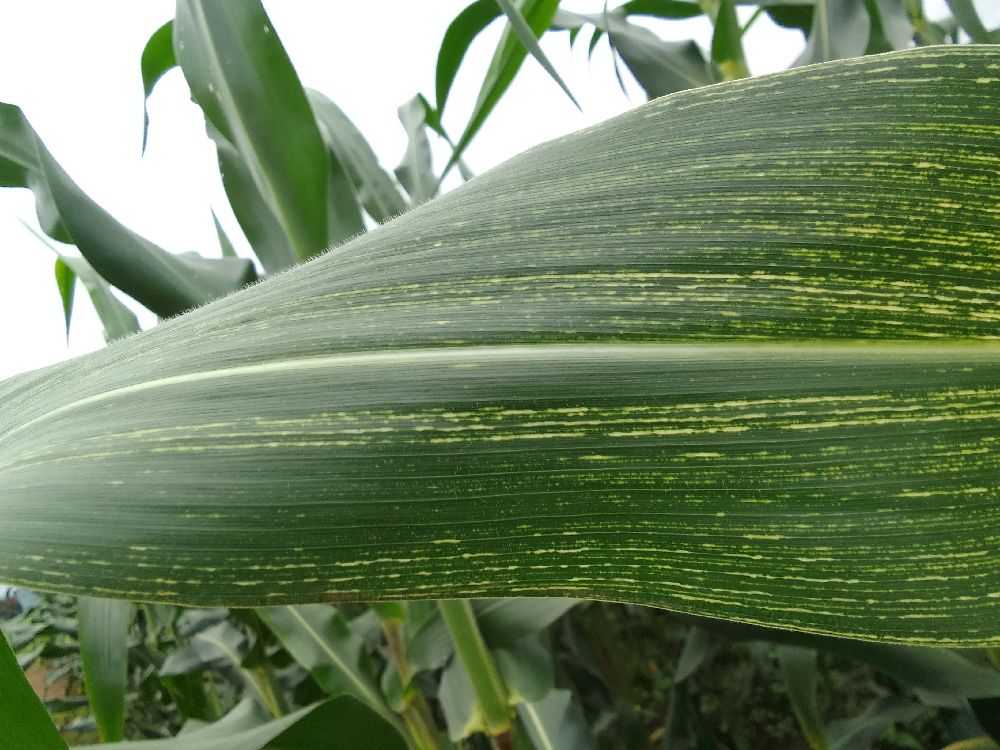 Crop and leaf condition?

maize, maize streak virus
